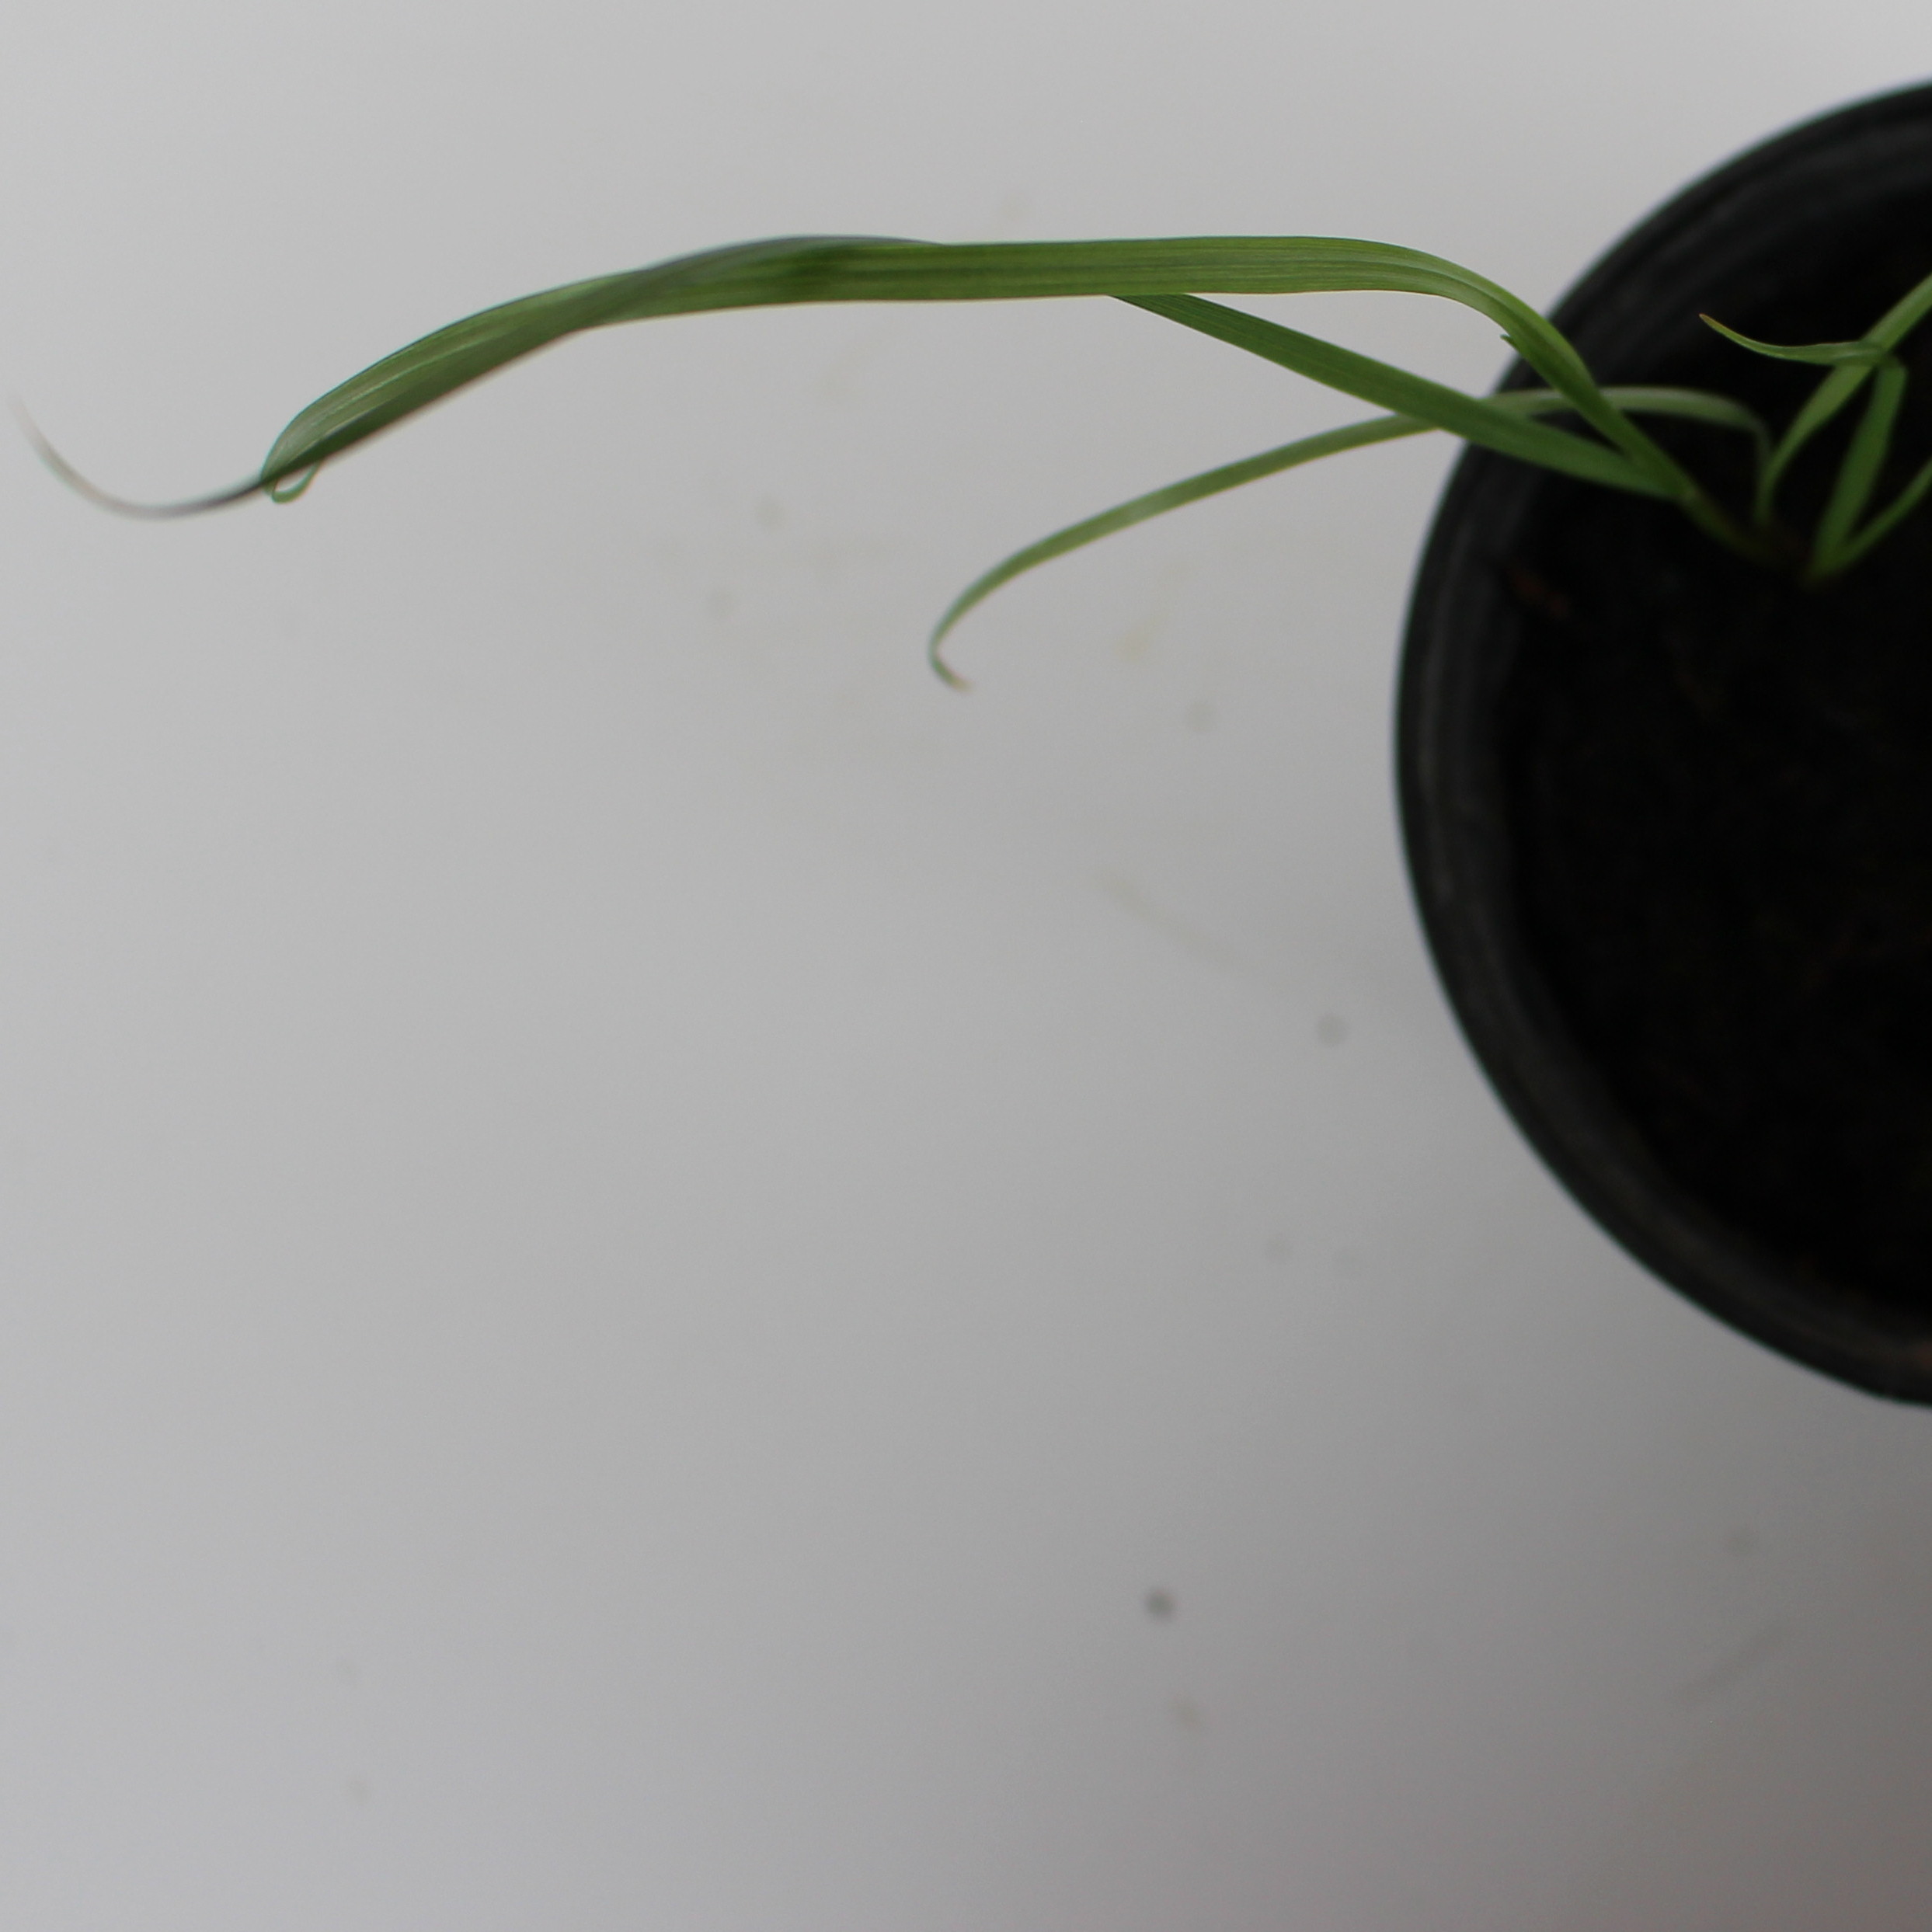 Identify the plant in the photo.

Lolium multiflorum
